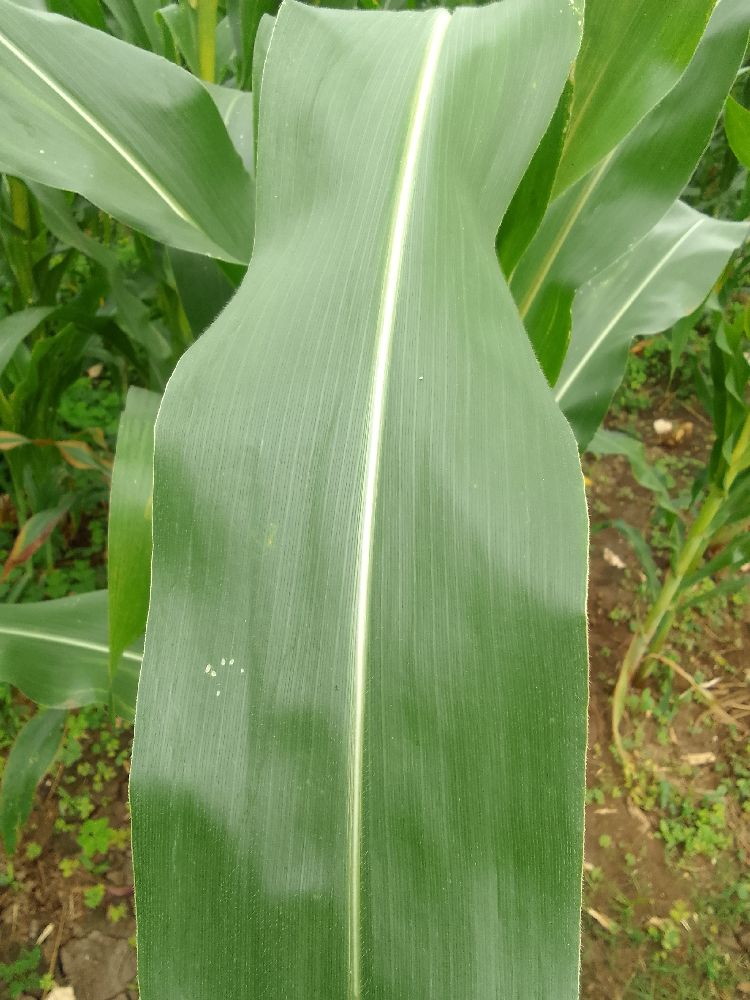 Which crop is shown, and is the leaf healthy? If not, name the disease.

maize, healthy
